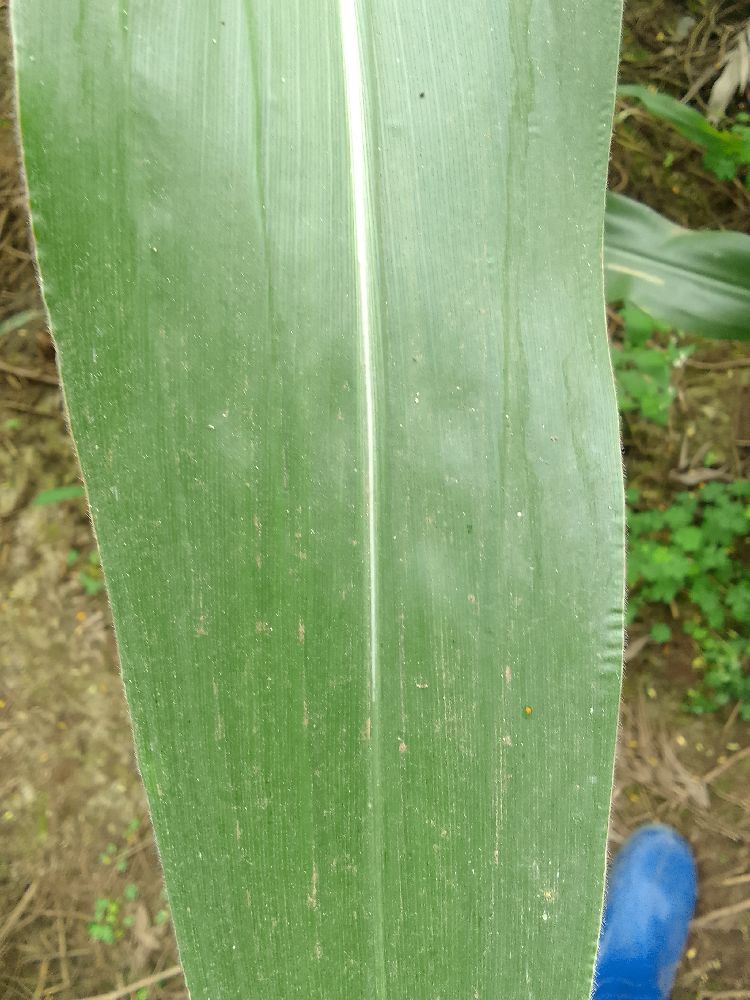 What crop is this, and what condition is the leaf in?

maize, healthy
